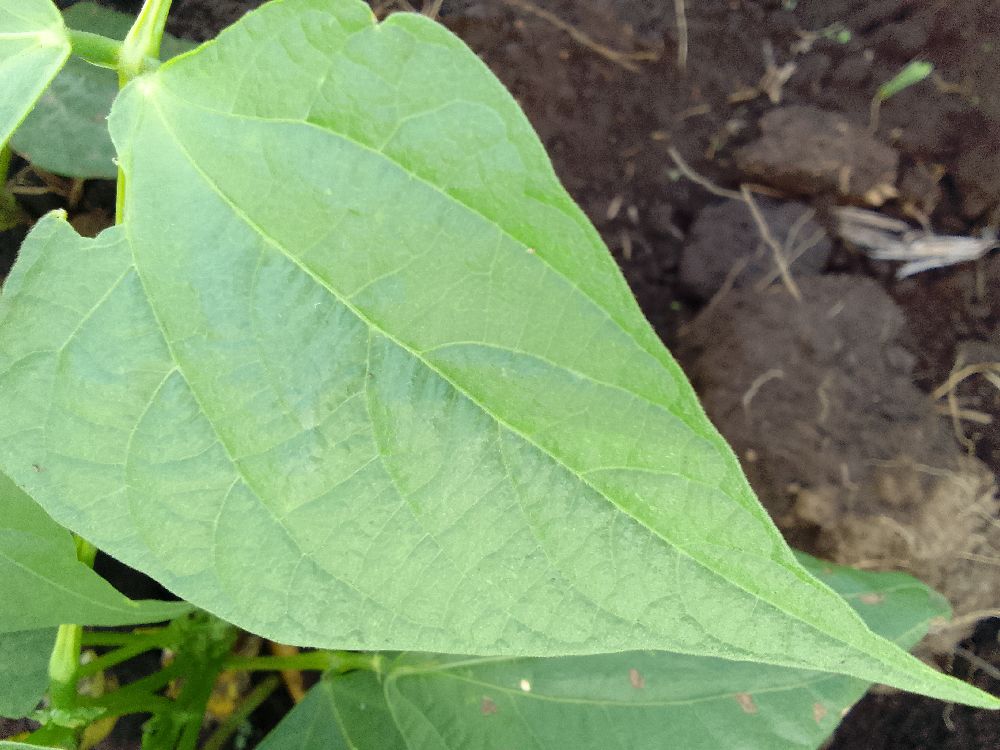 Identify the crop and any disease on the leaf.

common bean, healthy
